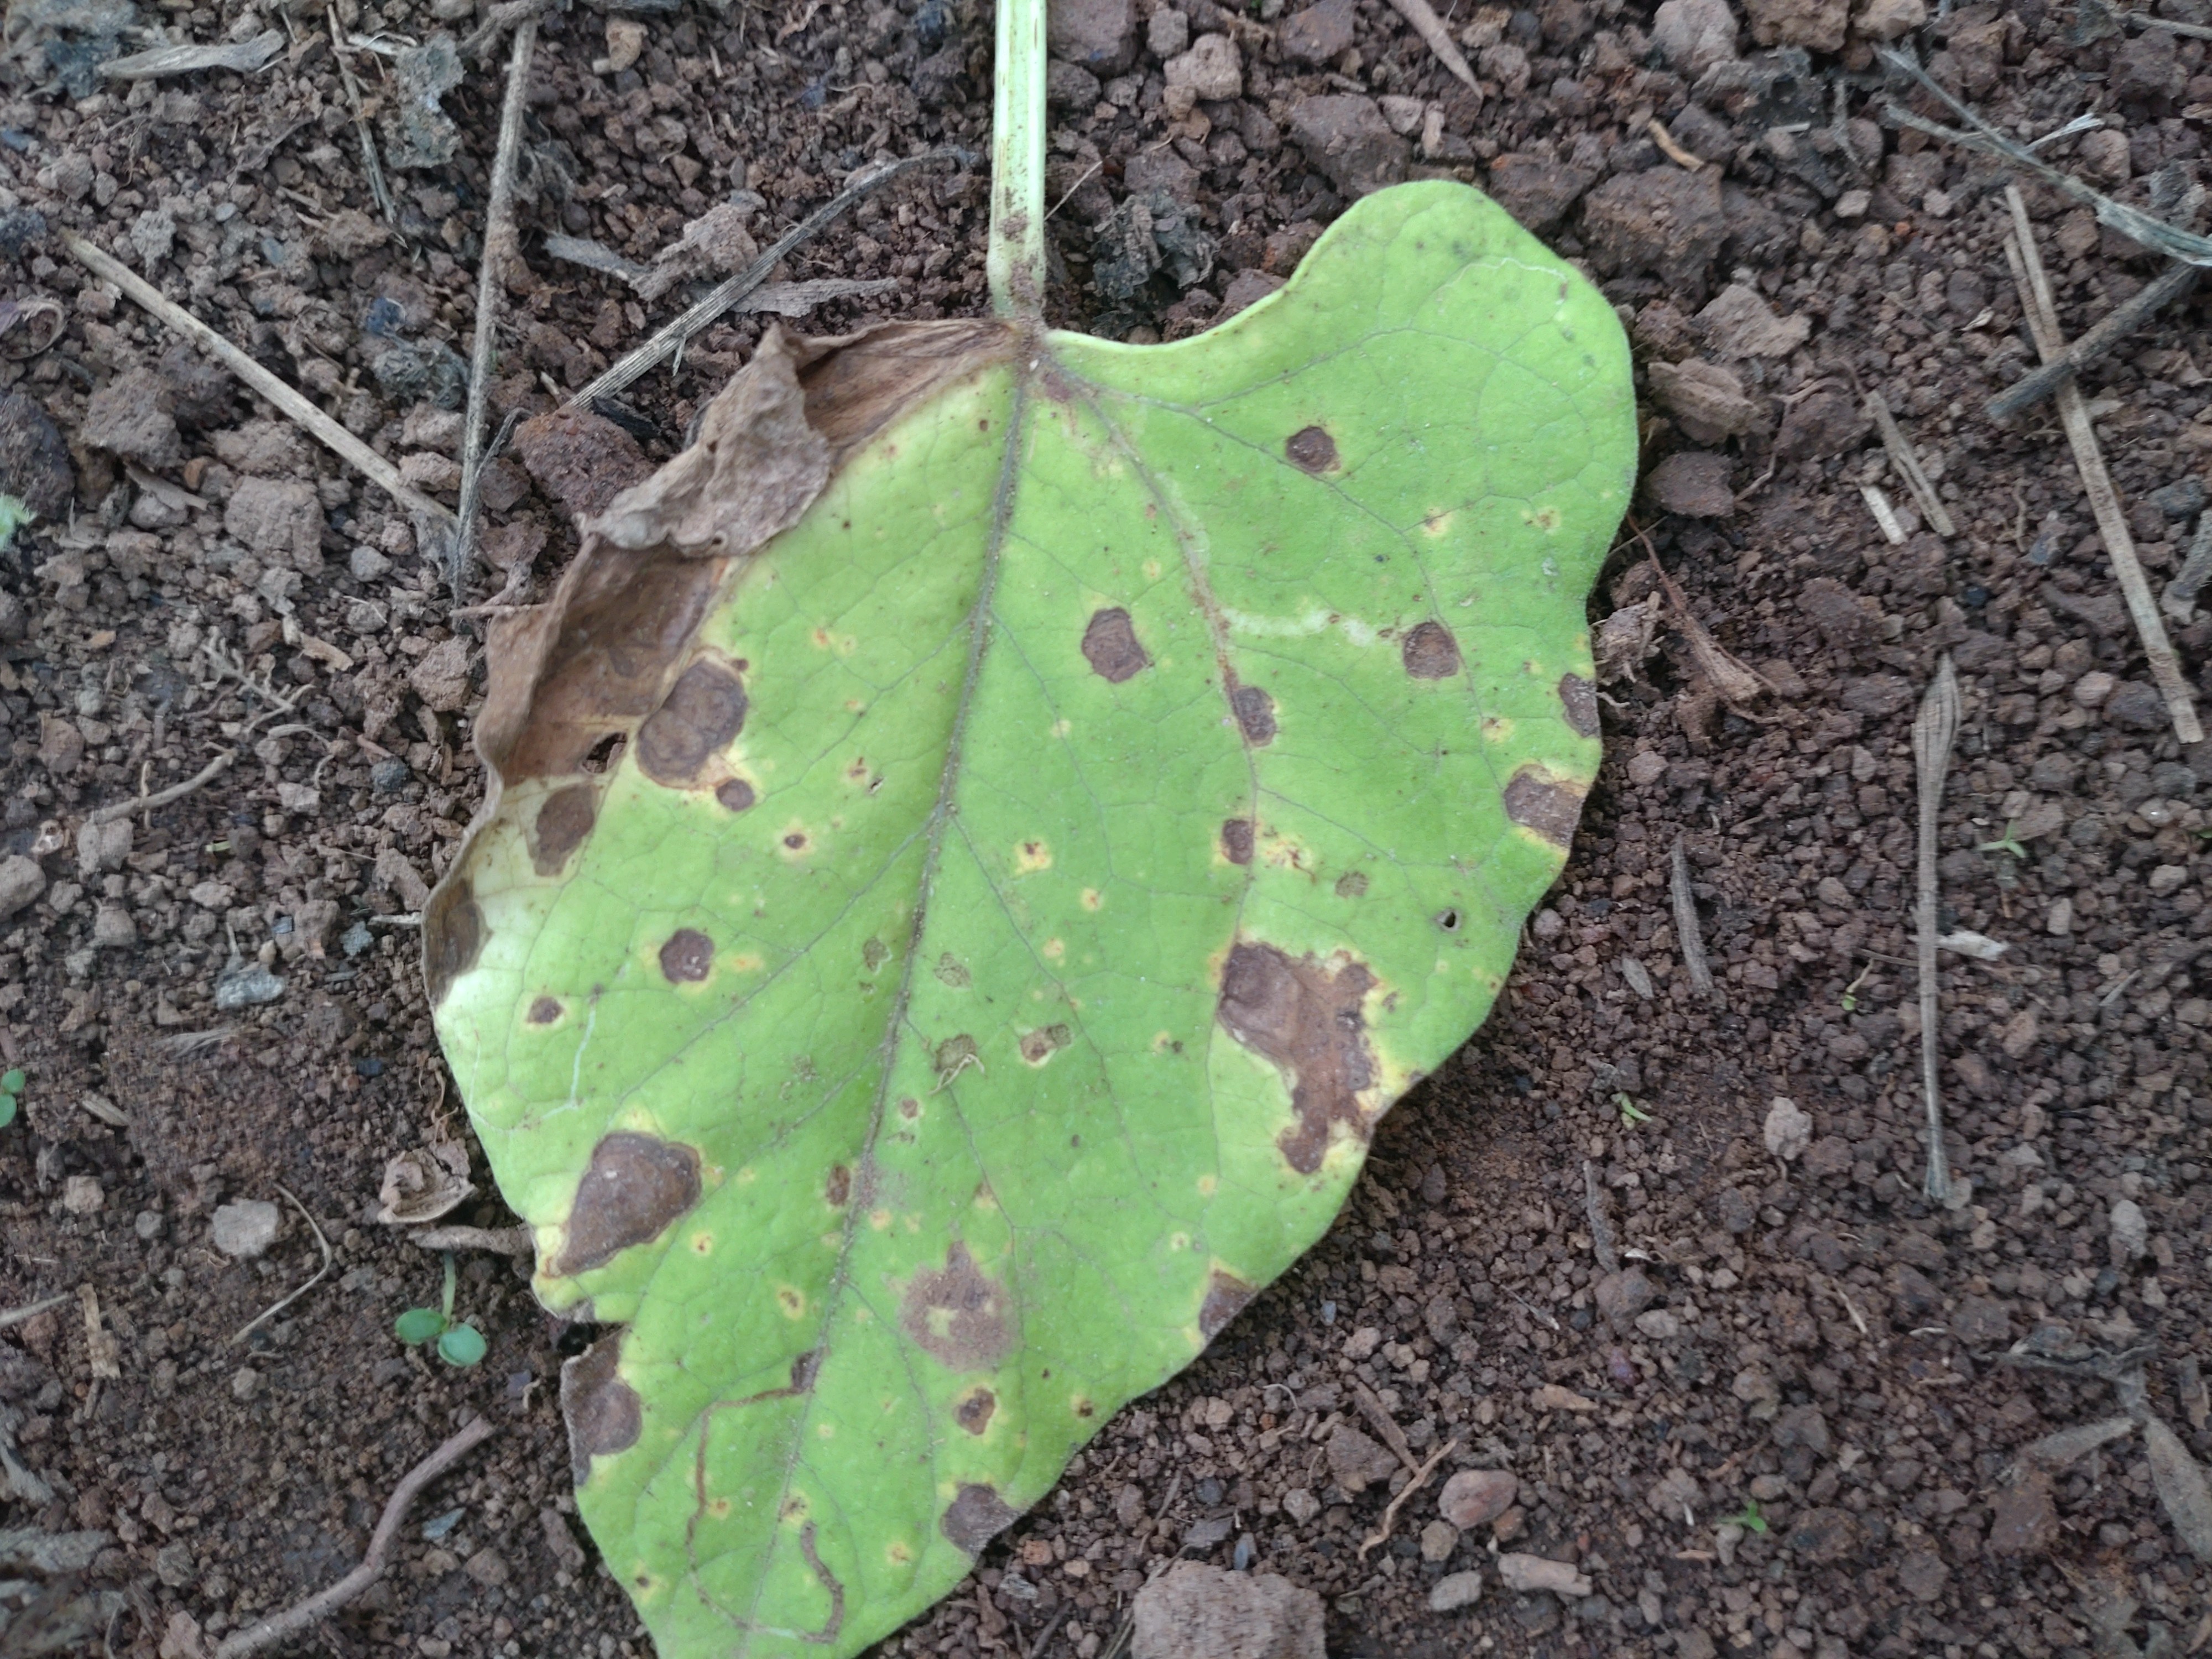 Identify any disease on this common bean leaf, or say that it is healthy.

rust
